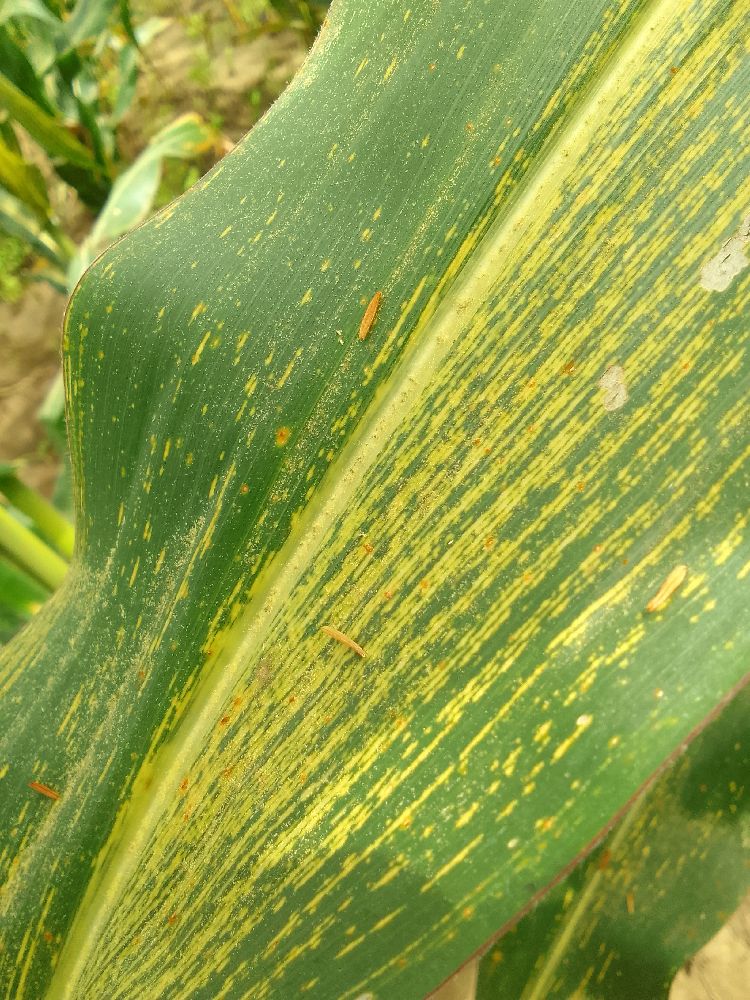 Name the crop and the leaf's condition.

maize, maize streak virus
